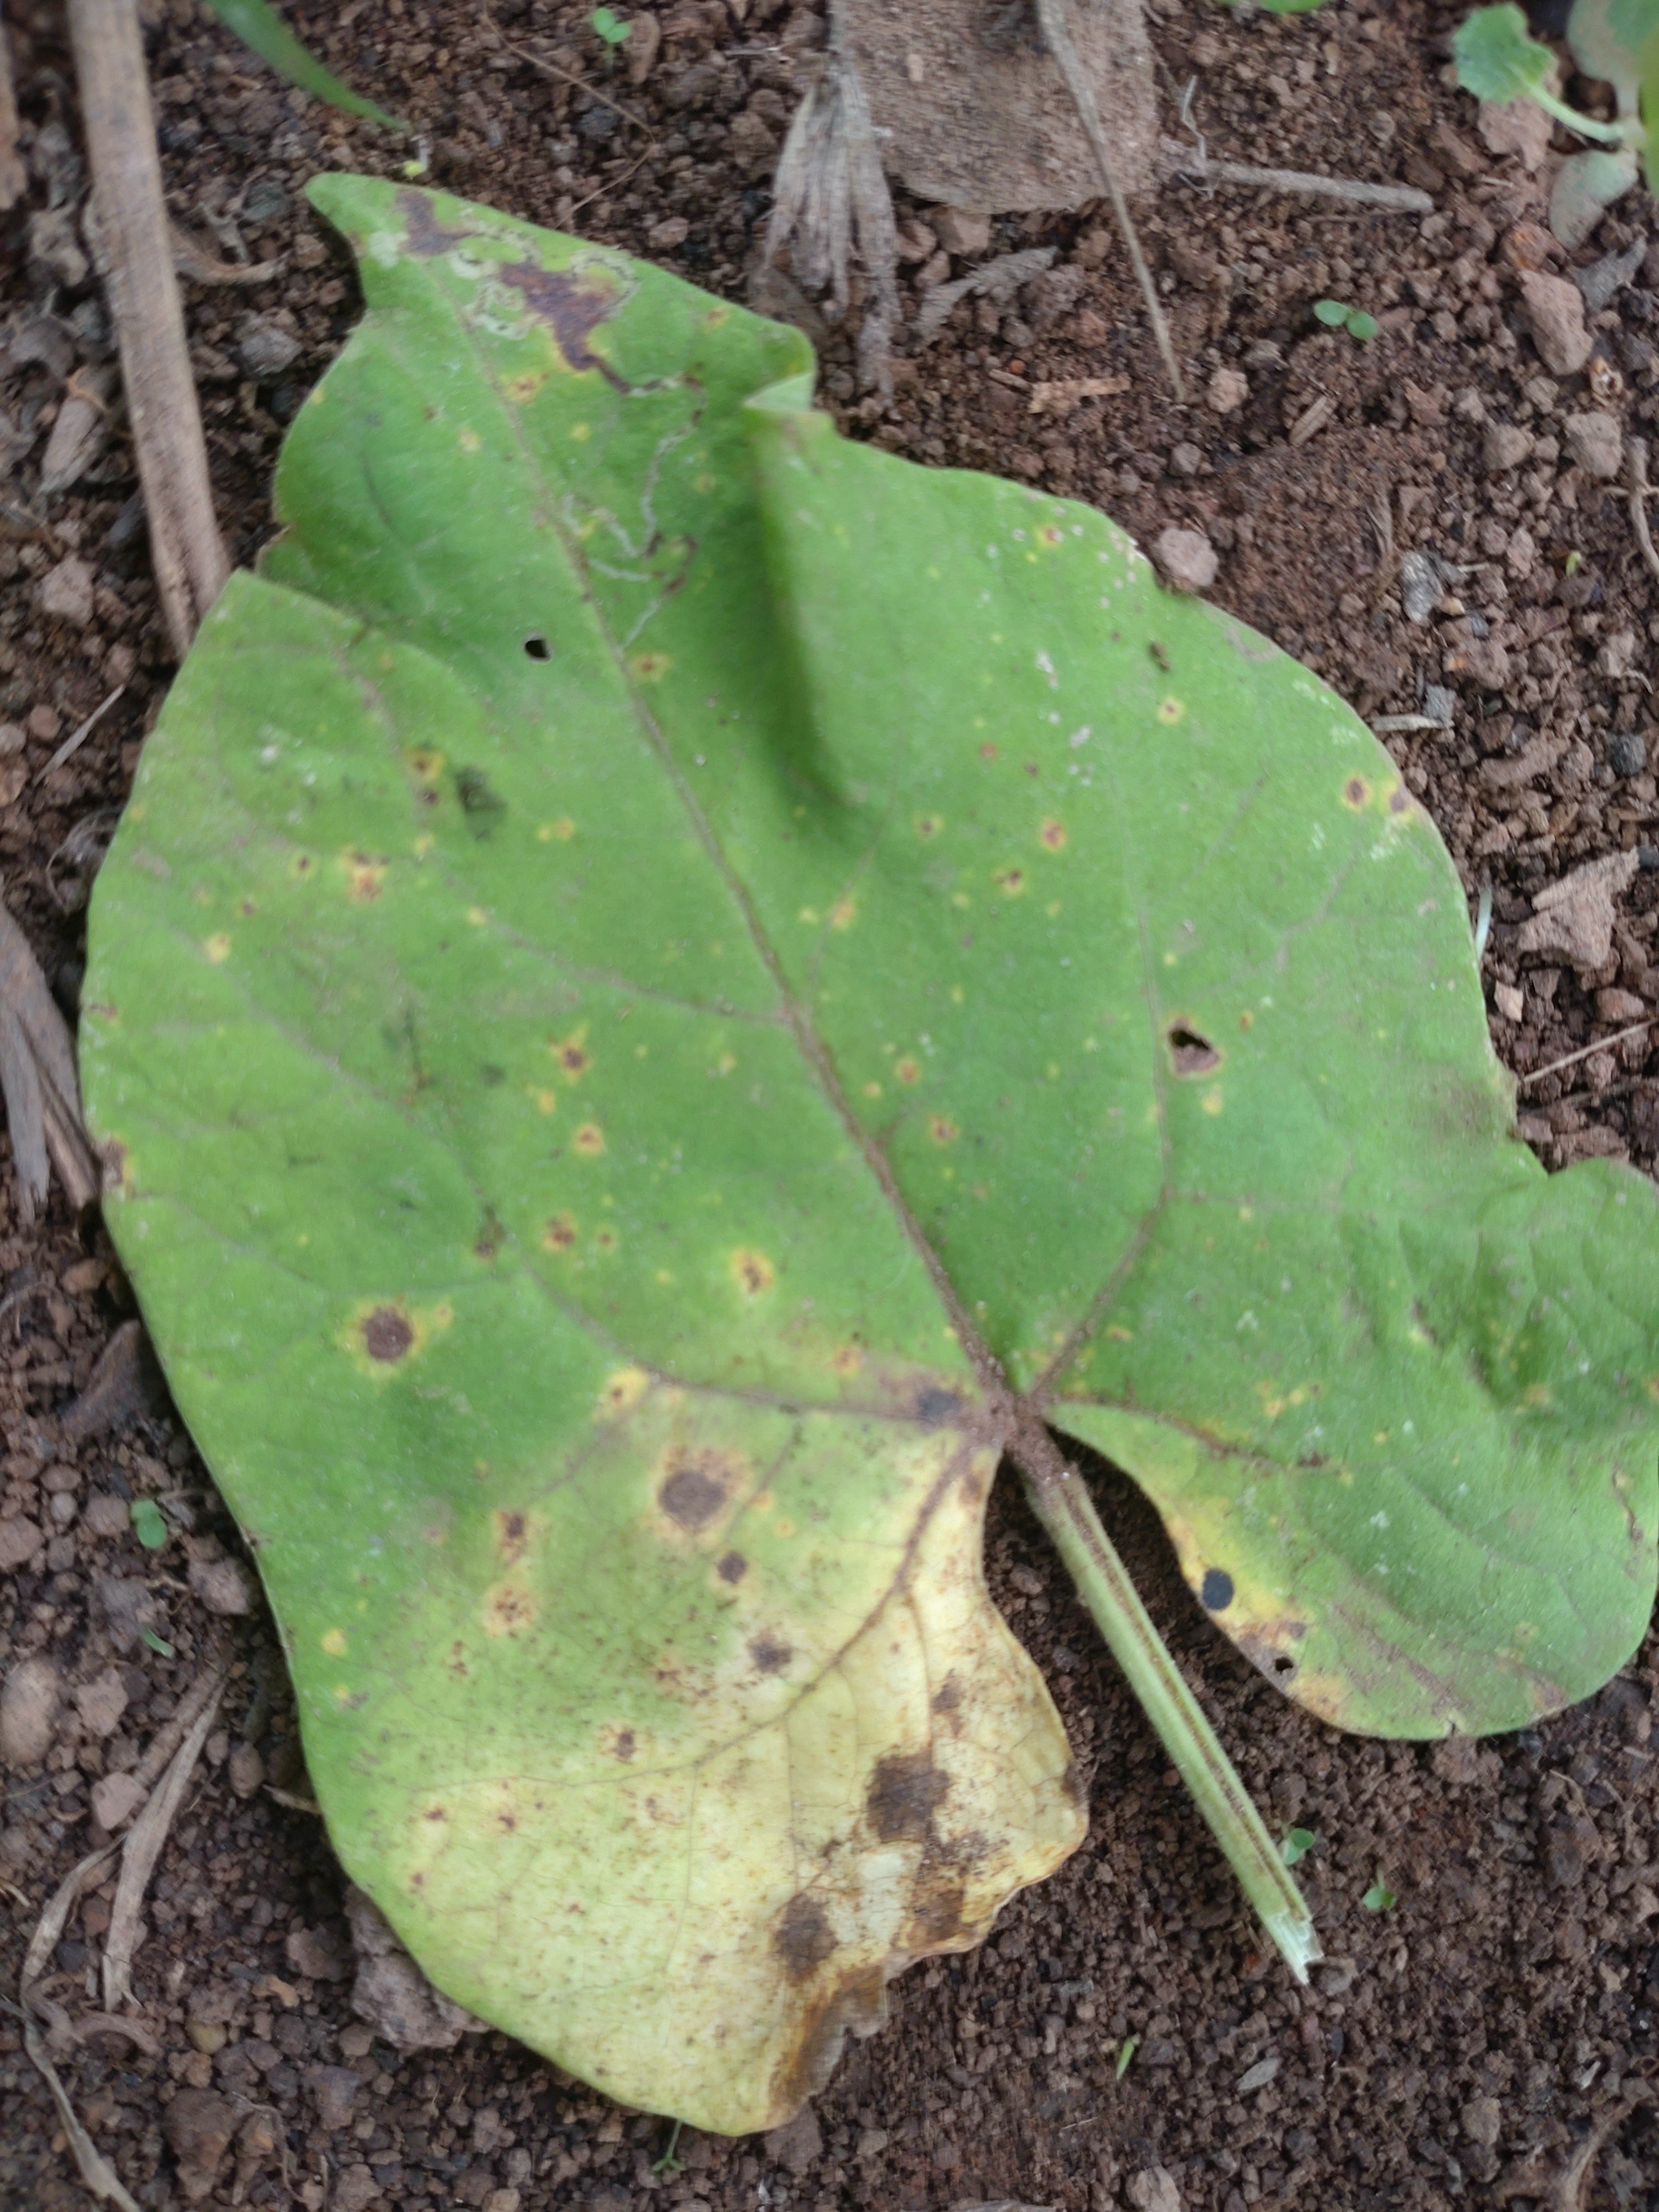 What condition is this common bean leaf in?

rust
